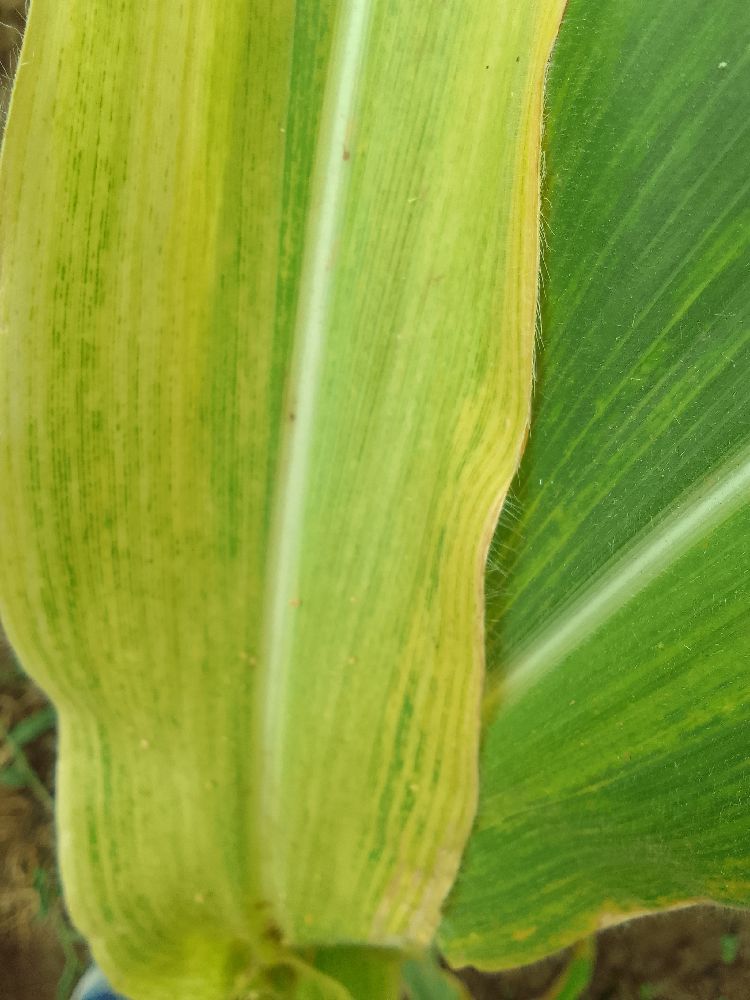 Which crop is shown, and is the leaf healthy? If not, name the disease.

maize, maize lethal necrosis
